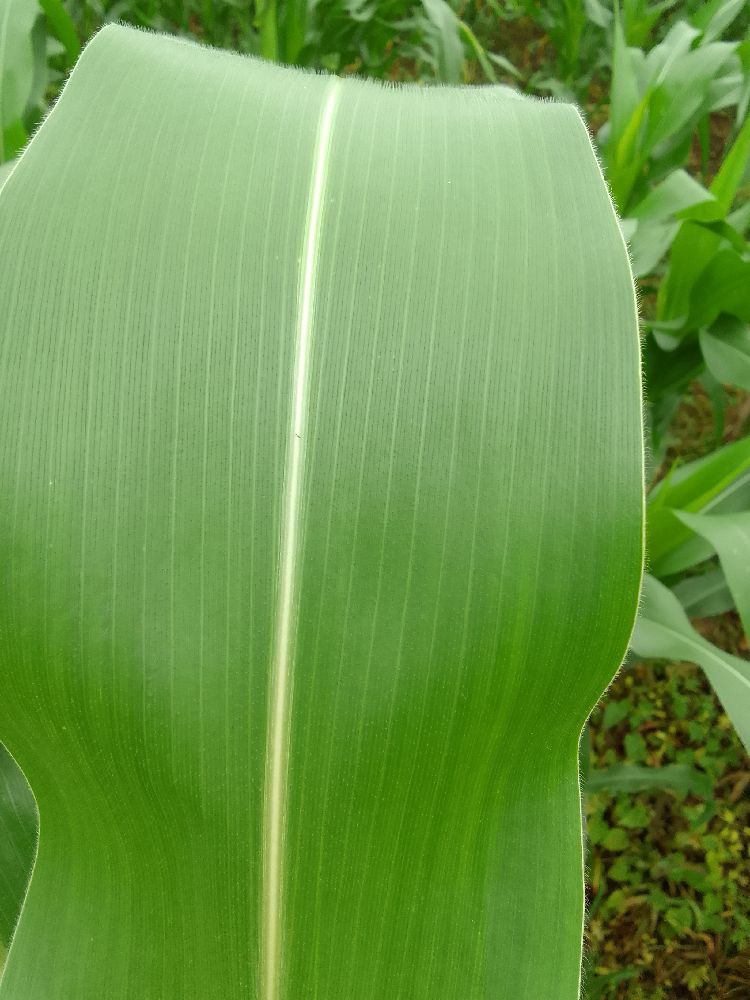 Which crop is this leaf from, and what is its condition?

maize, healthy
